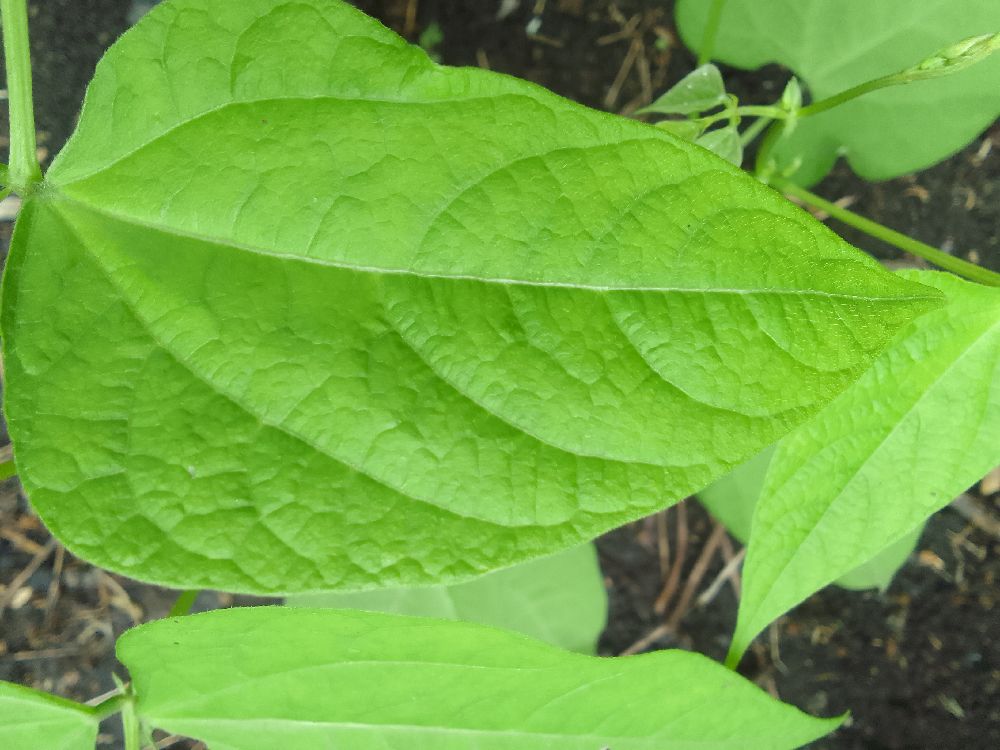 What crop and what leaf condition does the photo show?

common bean, healthy
